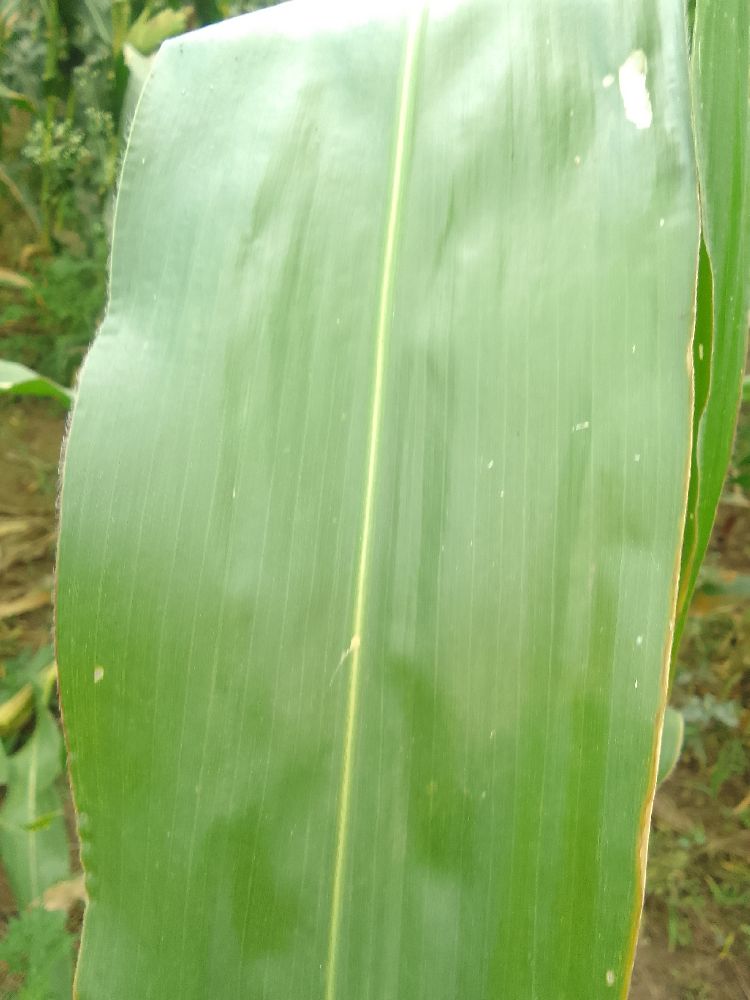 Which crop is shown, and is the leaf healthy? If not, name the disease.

maize, healthy
